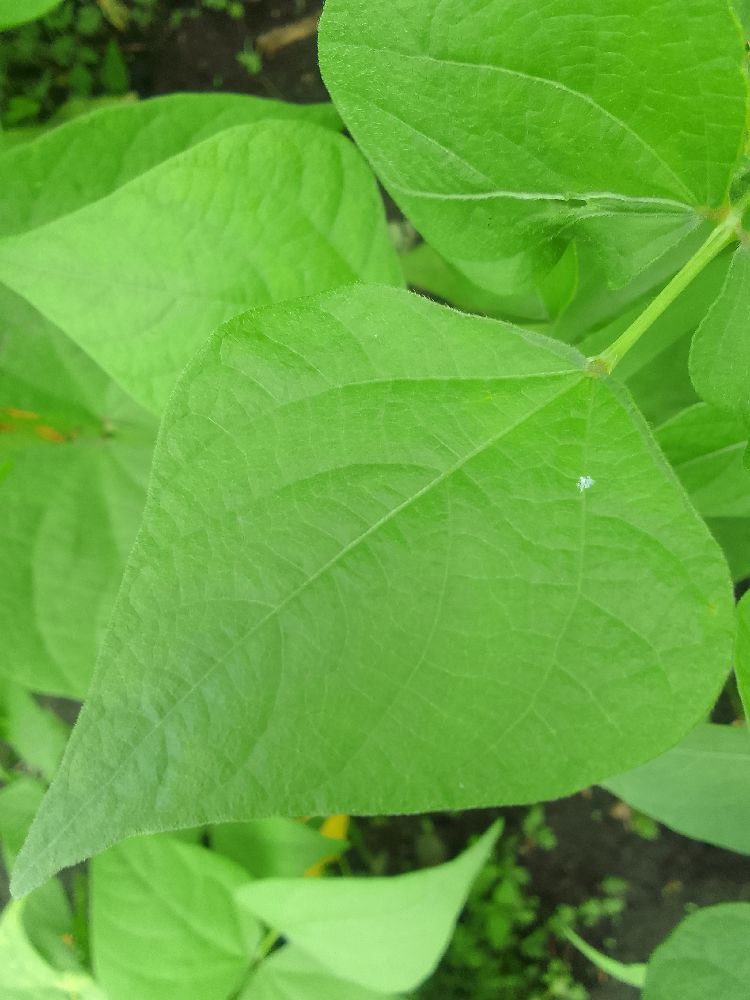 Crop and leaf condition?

common bean, healthy
